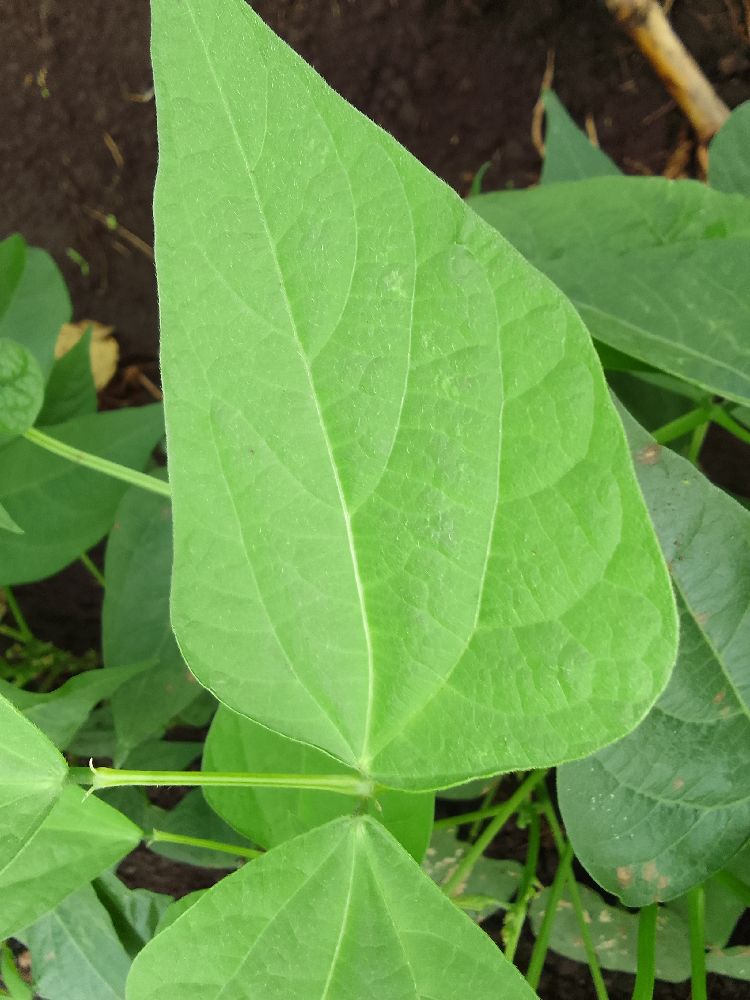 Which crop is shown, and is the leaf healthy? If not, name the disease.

common bean, healthy
